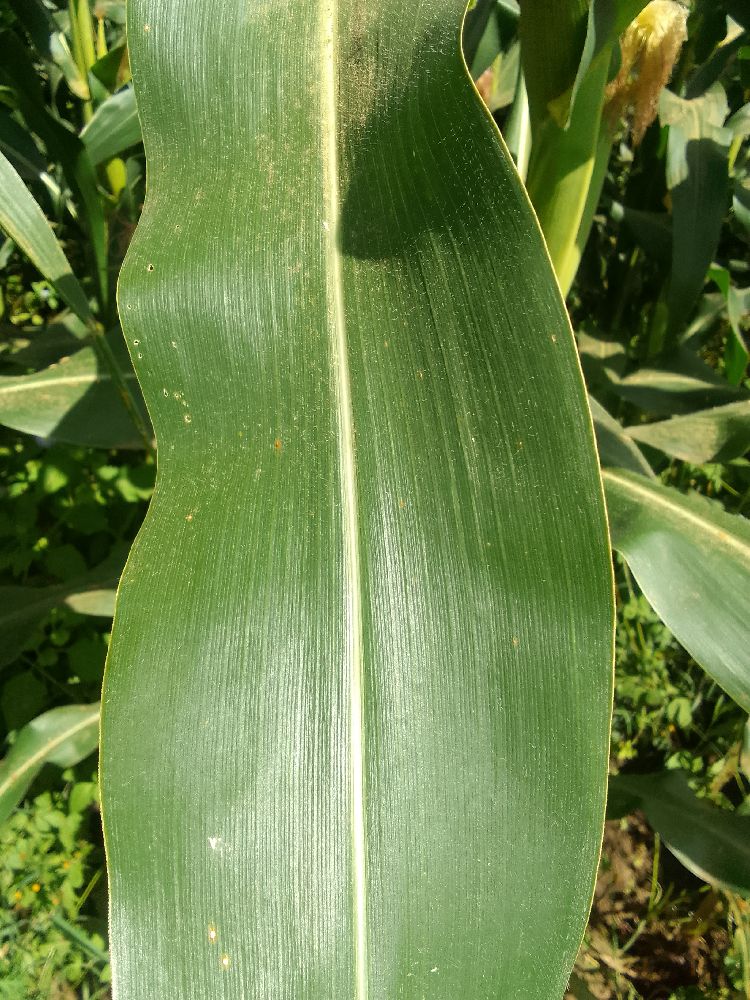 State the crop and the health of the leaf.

maize, healthy
